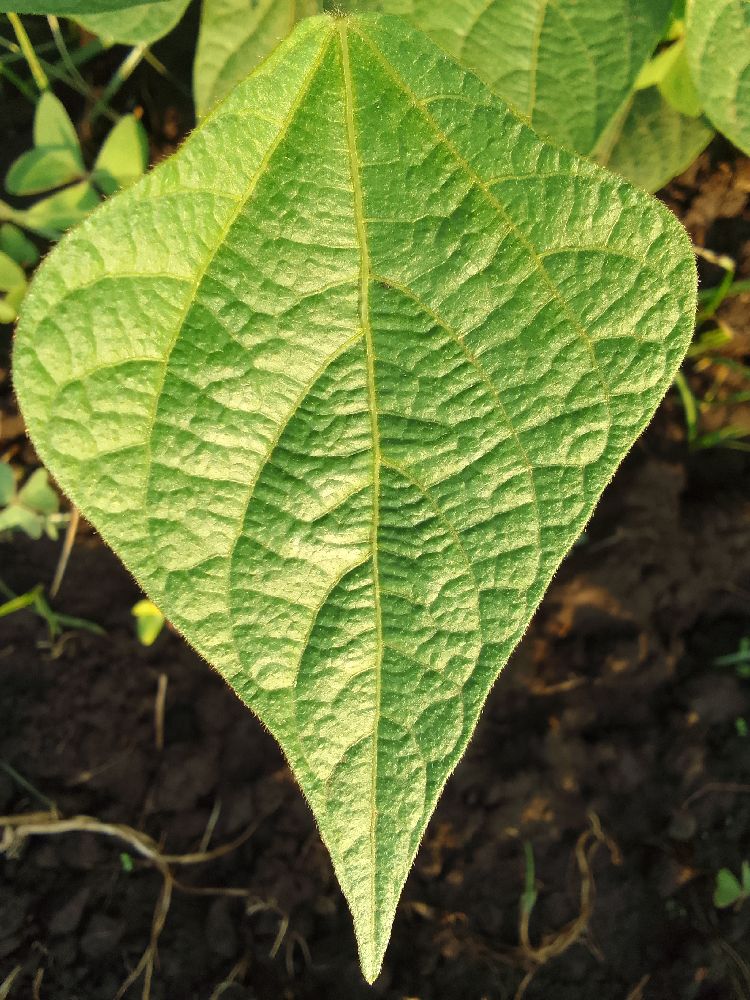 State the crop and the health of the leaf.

common bean, healthy
